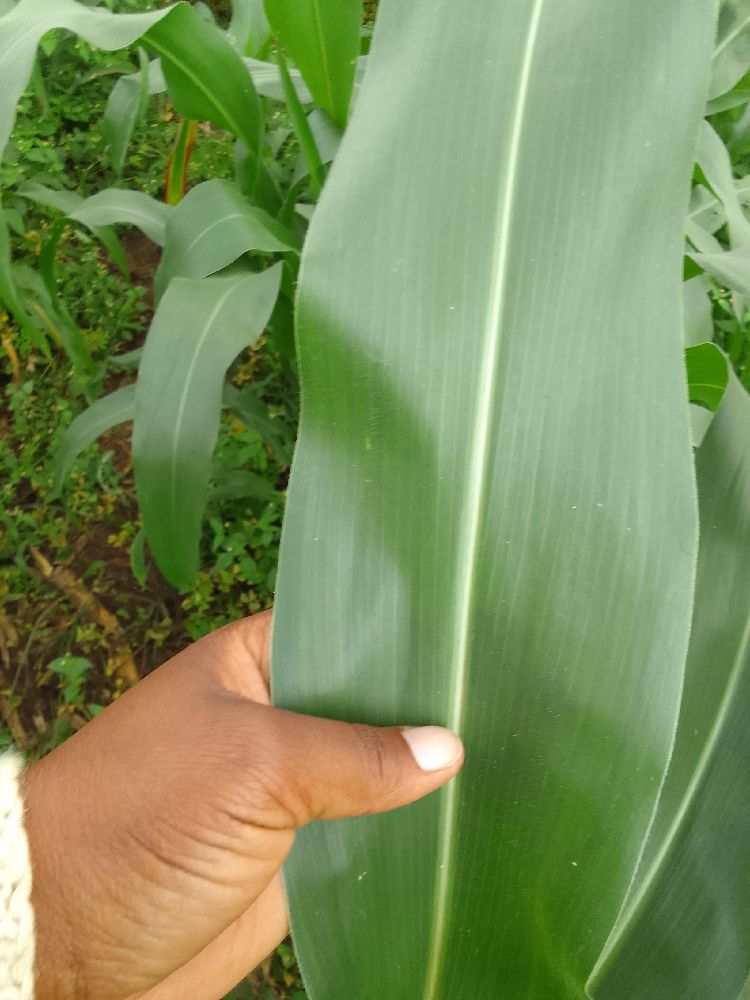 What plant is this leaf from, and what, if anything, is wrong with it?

maize, healthy
